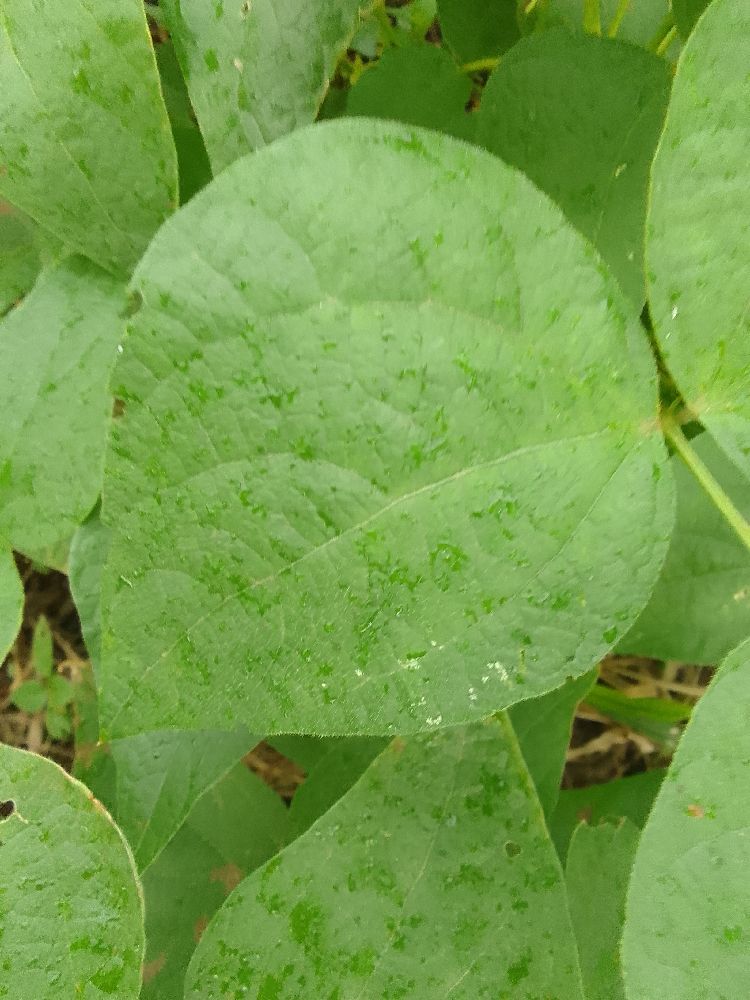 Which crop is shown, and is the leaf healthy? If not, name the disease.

common bean, healthy
